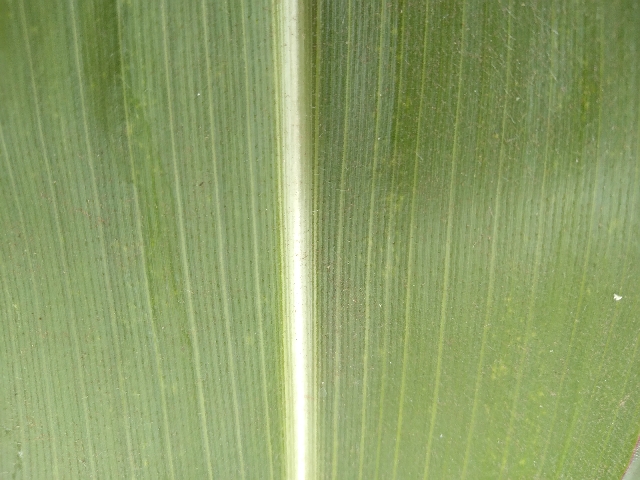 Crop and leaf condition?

maize, healthy
